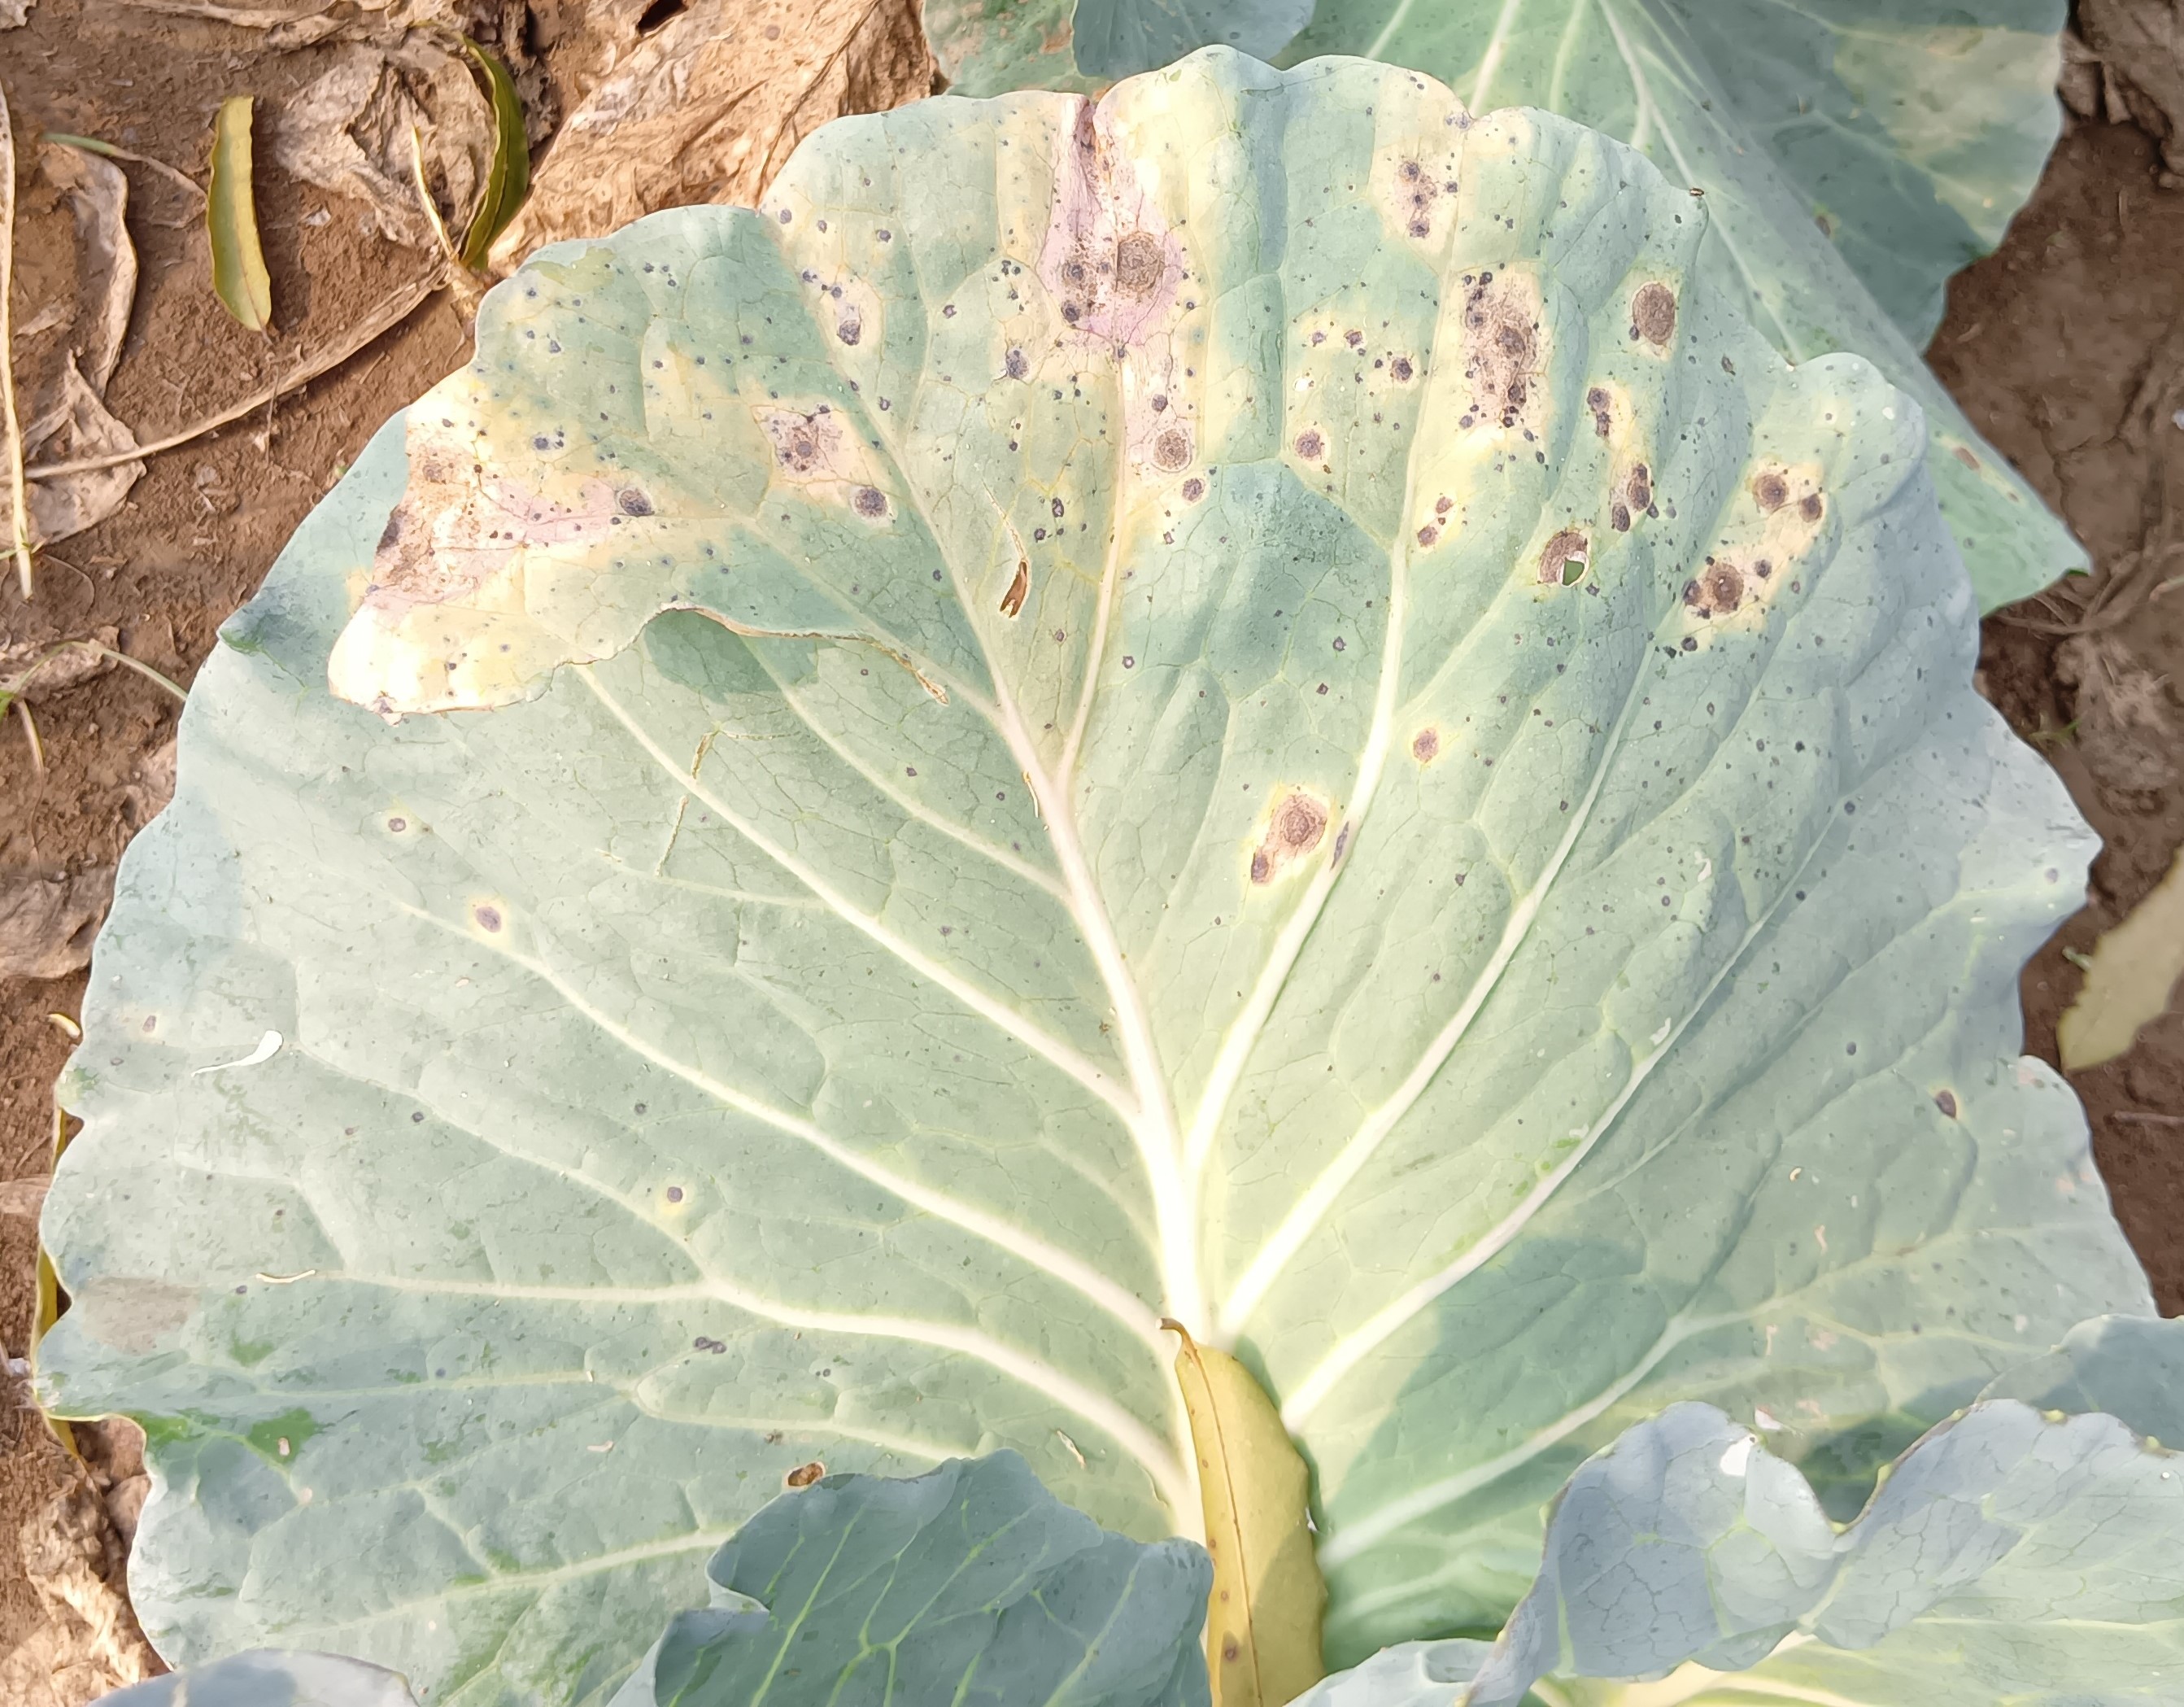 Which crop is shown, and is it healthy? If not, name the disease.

cabbage, alternaria
